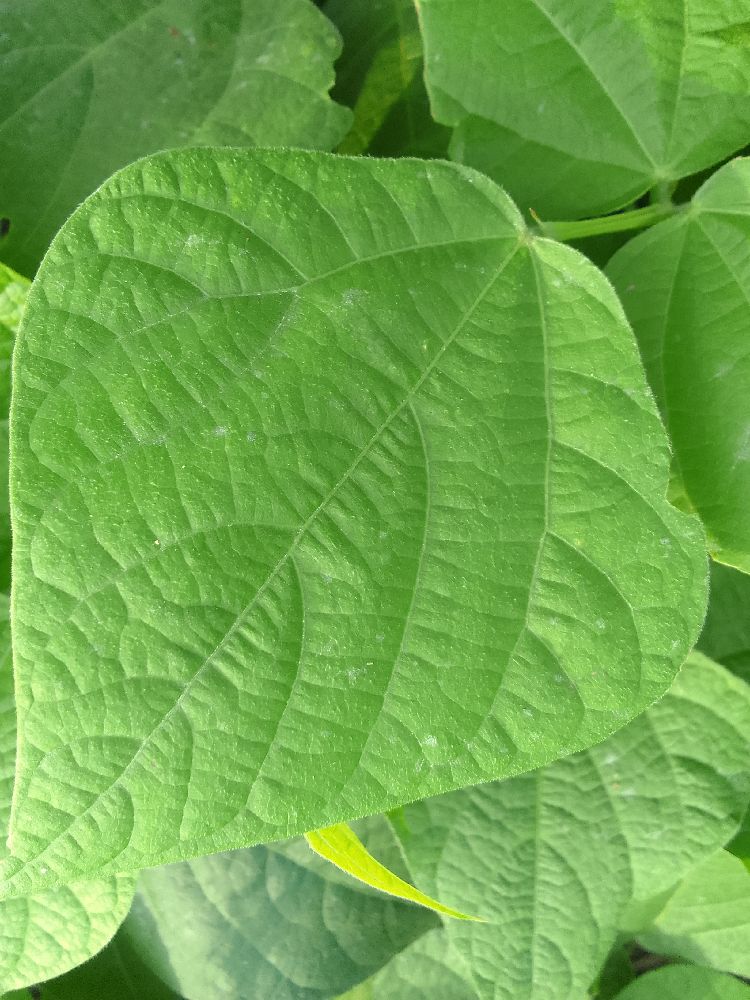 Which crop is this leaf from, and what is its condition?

common bean, healthy
